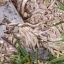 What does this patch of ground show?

grass
